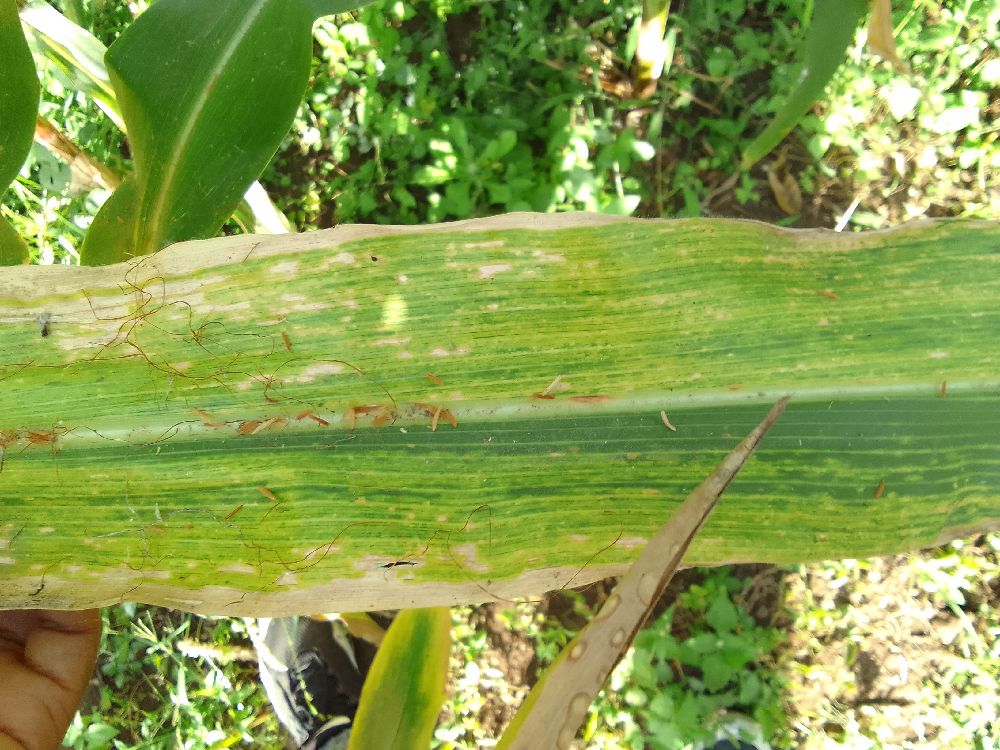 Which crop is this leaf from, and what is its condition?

maize, maize lethal necrosis
